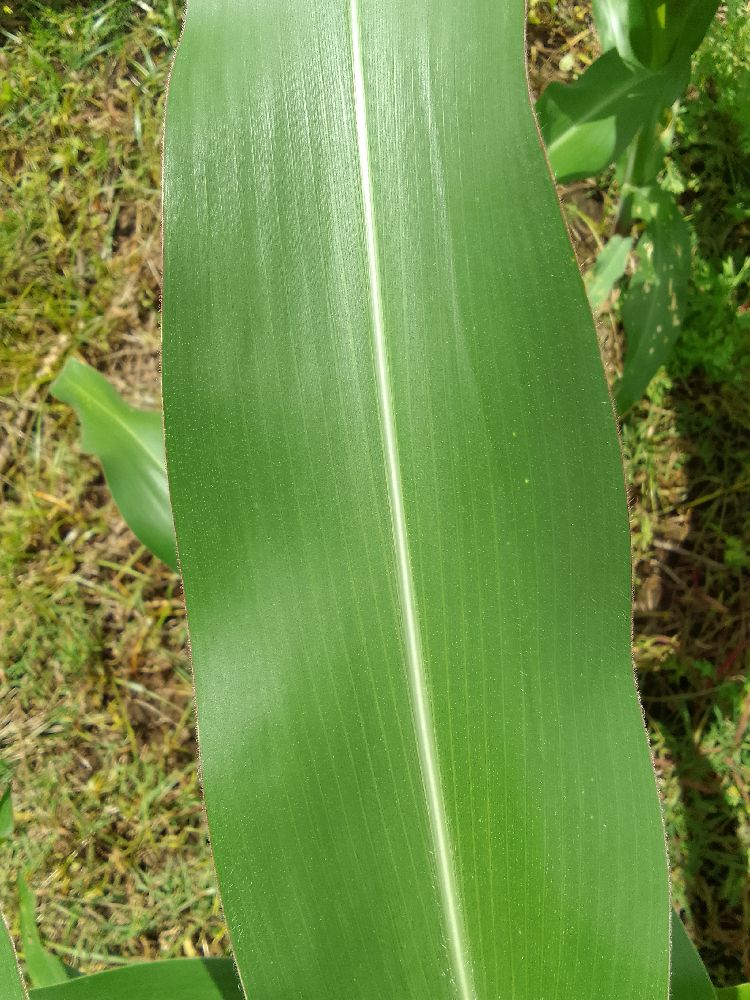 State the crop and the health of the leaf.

maize, healthy
